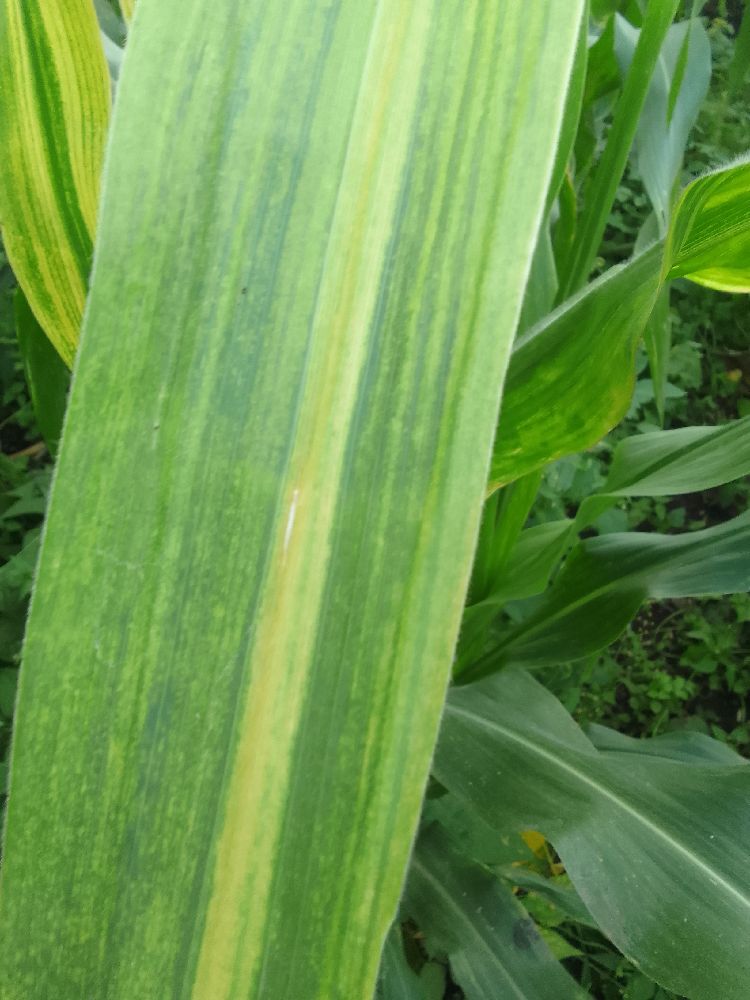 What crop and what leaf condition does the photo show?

maize, maize lethal necrosis
